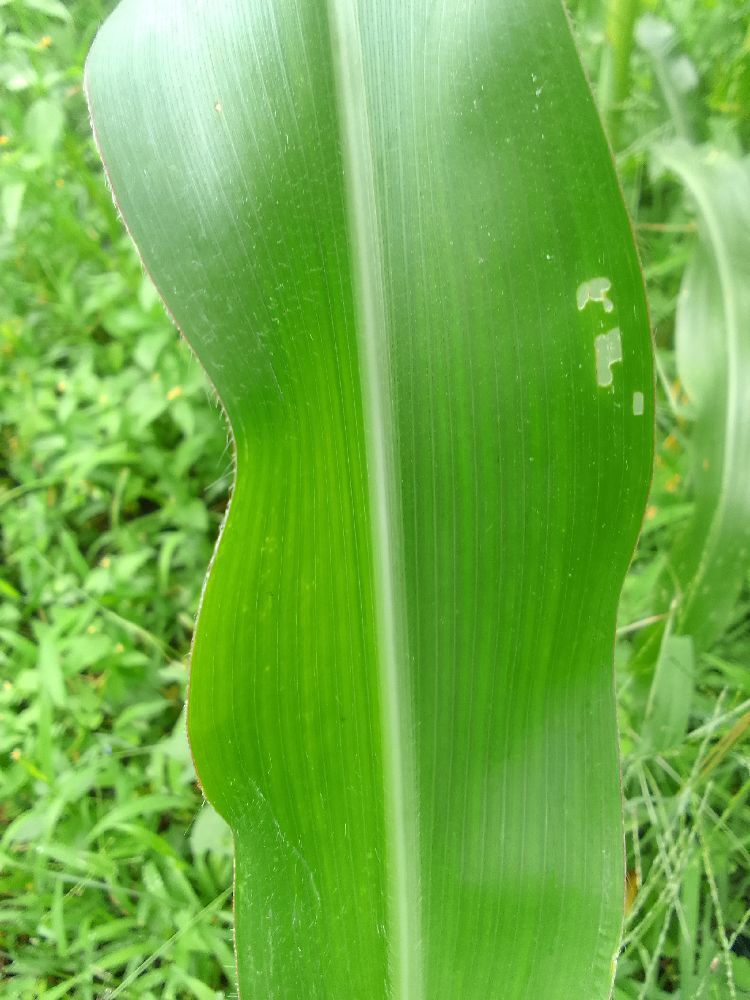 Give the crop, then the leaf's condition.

maize, healthy
